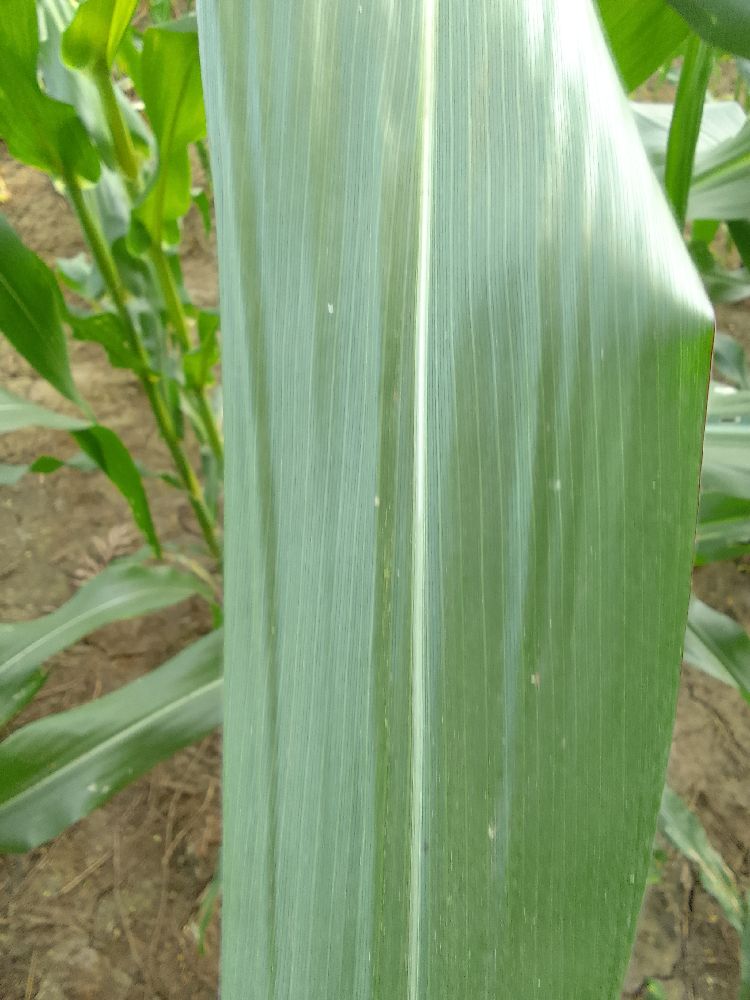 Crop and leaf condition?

maize, healthy
